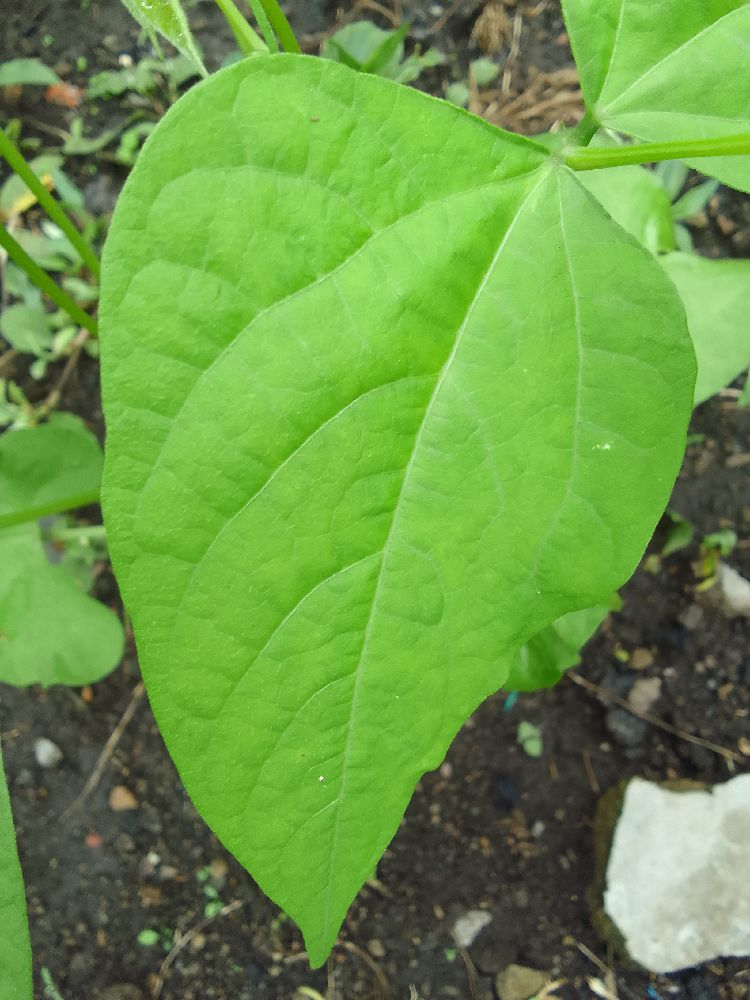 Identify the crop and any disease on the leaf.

common bean, healthy
